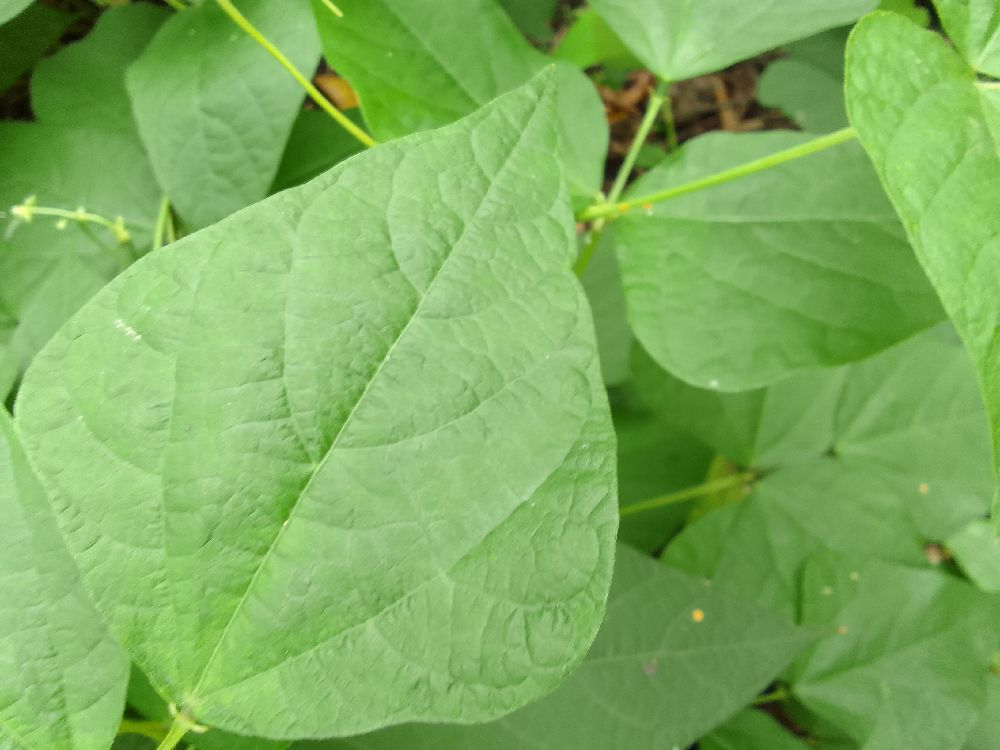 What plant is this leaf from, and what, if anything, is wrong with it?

common bean, healthy
